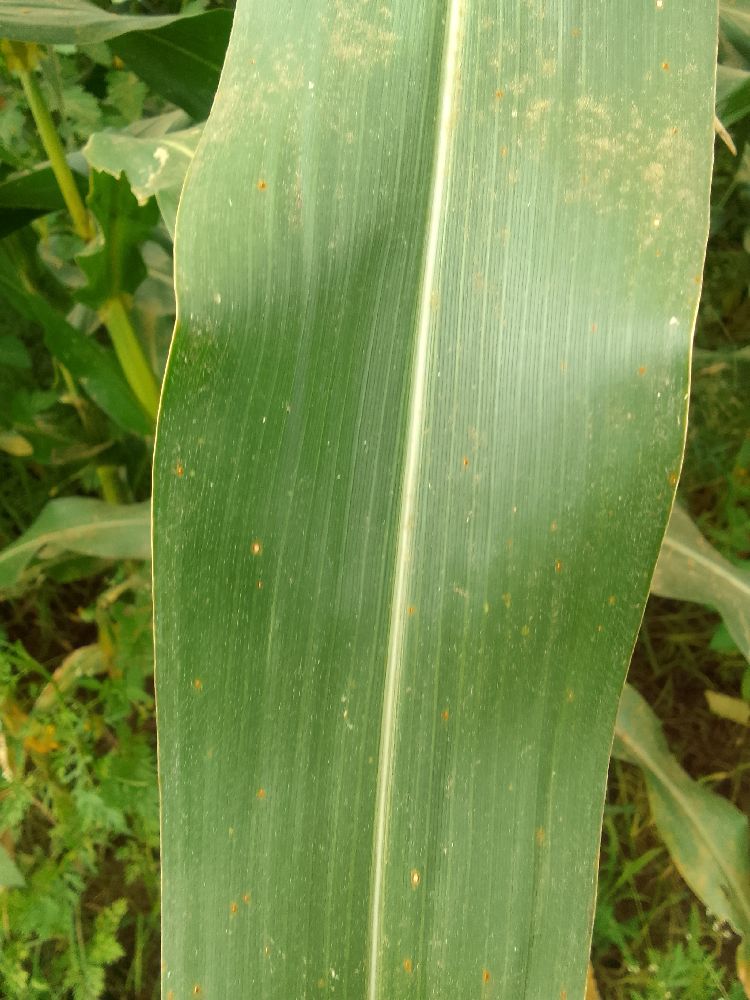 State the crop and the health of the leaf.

maize, healthy
